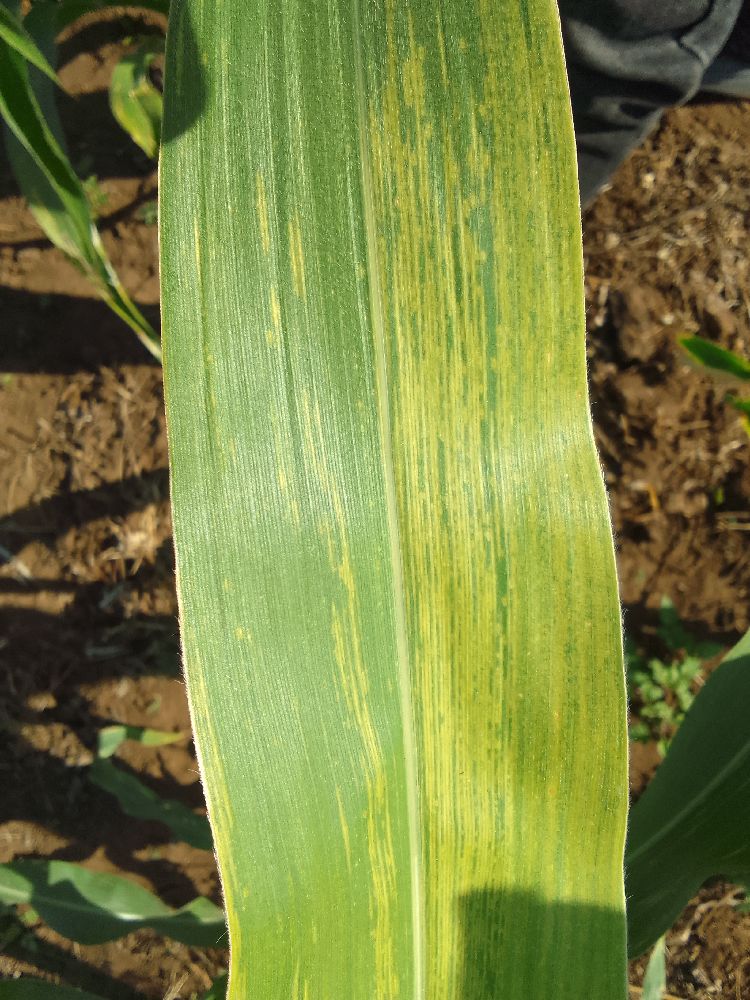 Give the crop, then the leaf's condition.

maize, maize lethal necrosis
